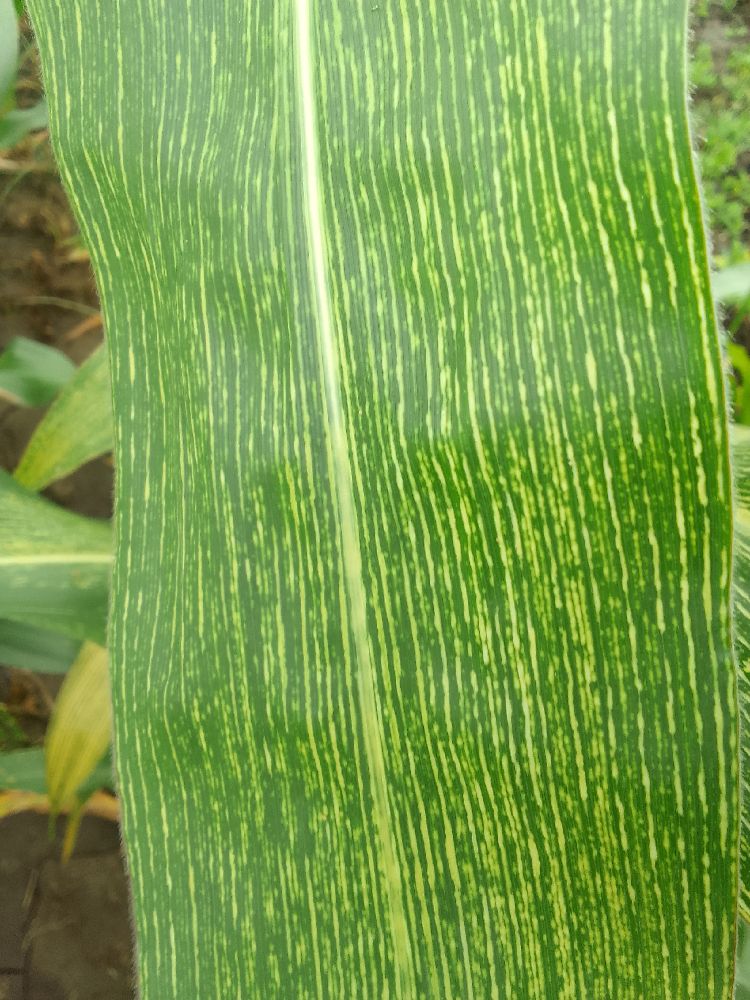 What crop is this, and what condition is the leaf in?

maize, maize streak virus
